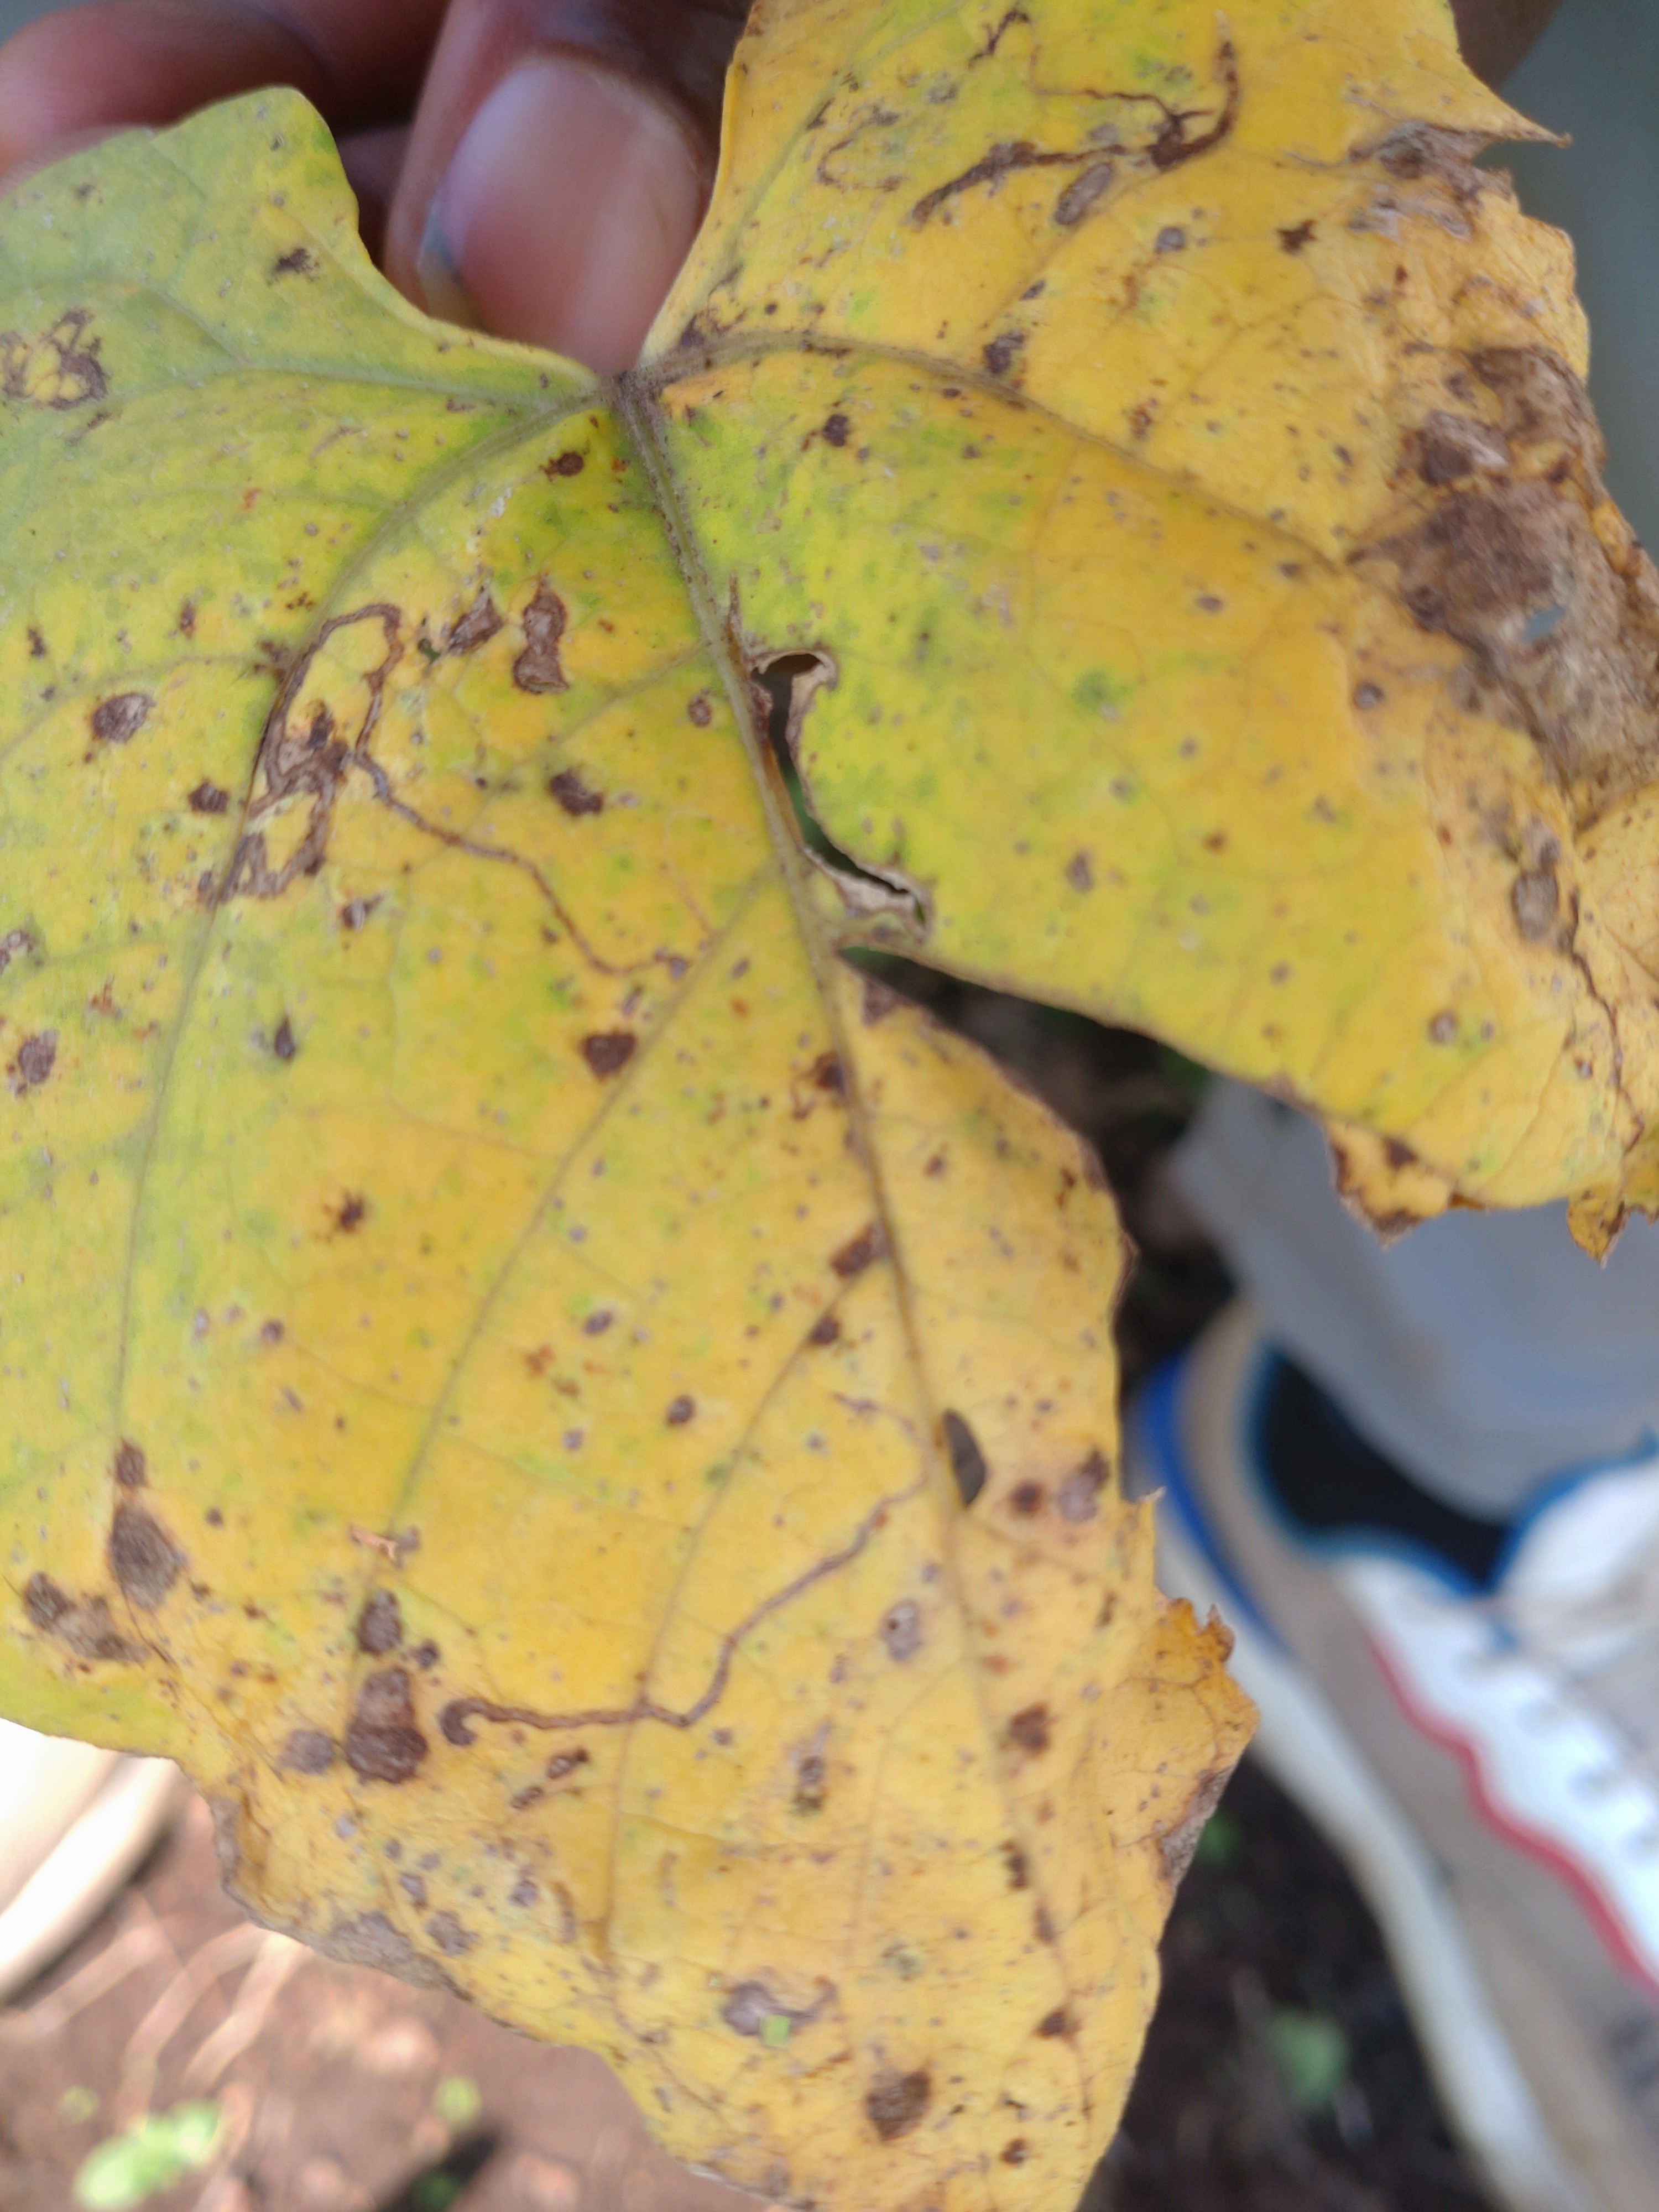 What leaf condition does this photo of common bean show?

anthracnose
